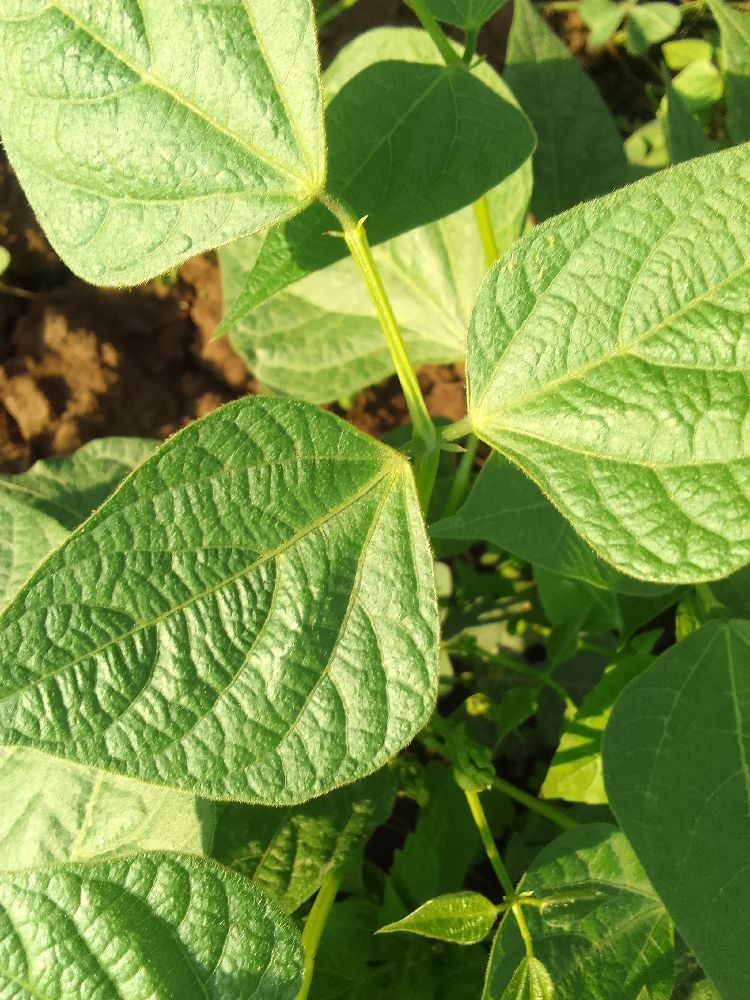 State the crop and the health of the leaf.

common bean, healthy
